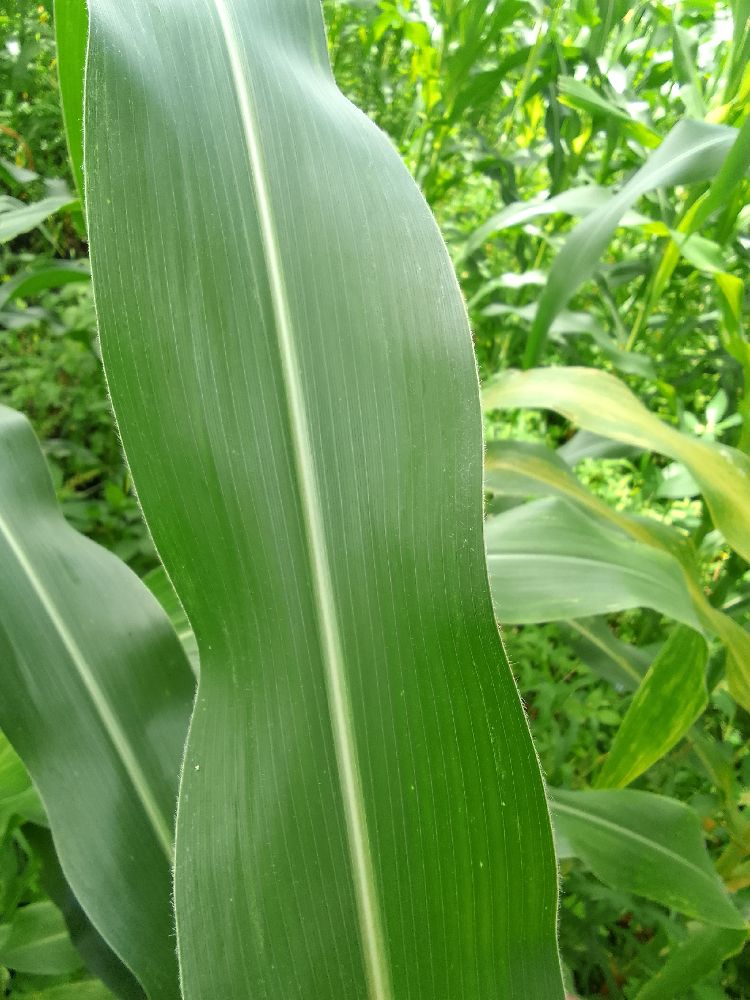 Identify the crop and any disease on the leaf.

maize, healthy
